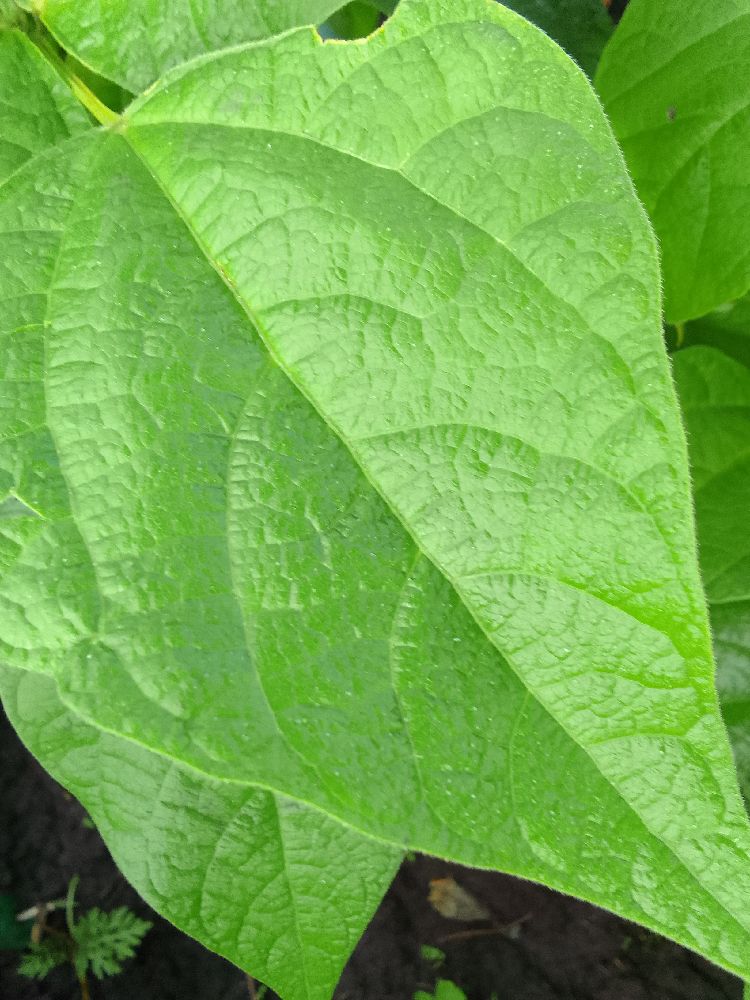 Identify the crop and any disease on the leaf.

common bean, healthy
